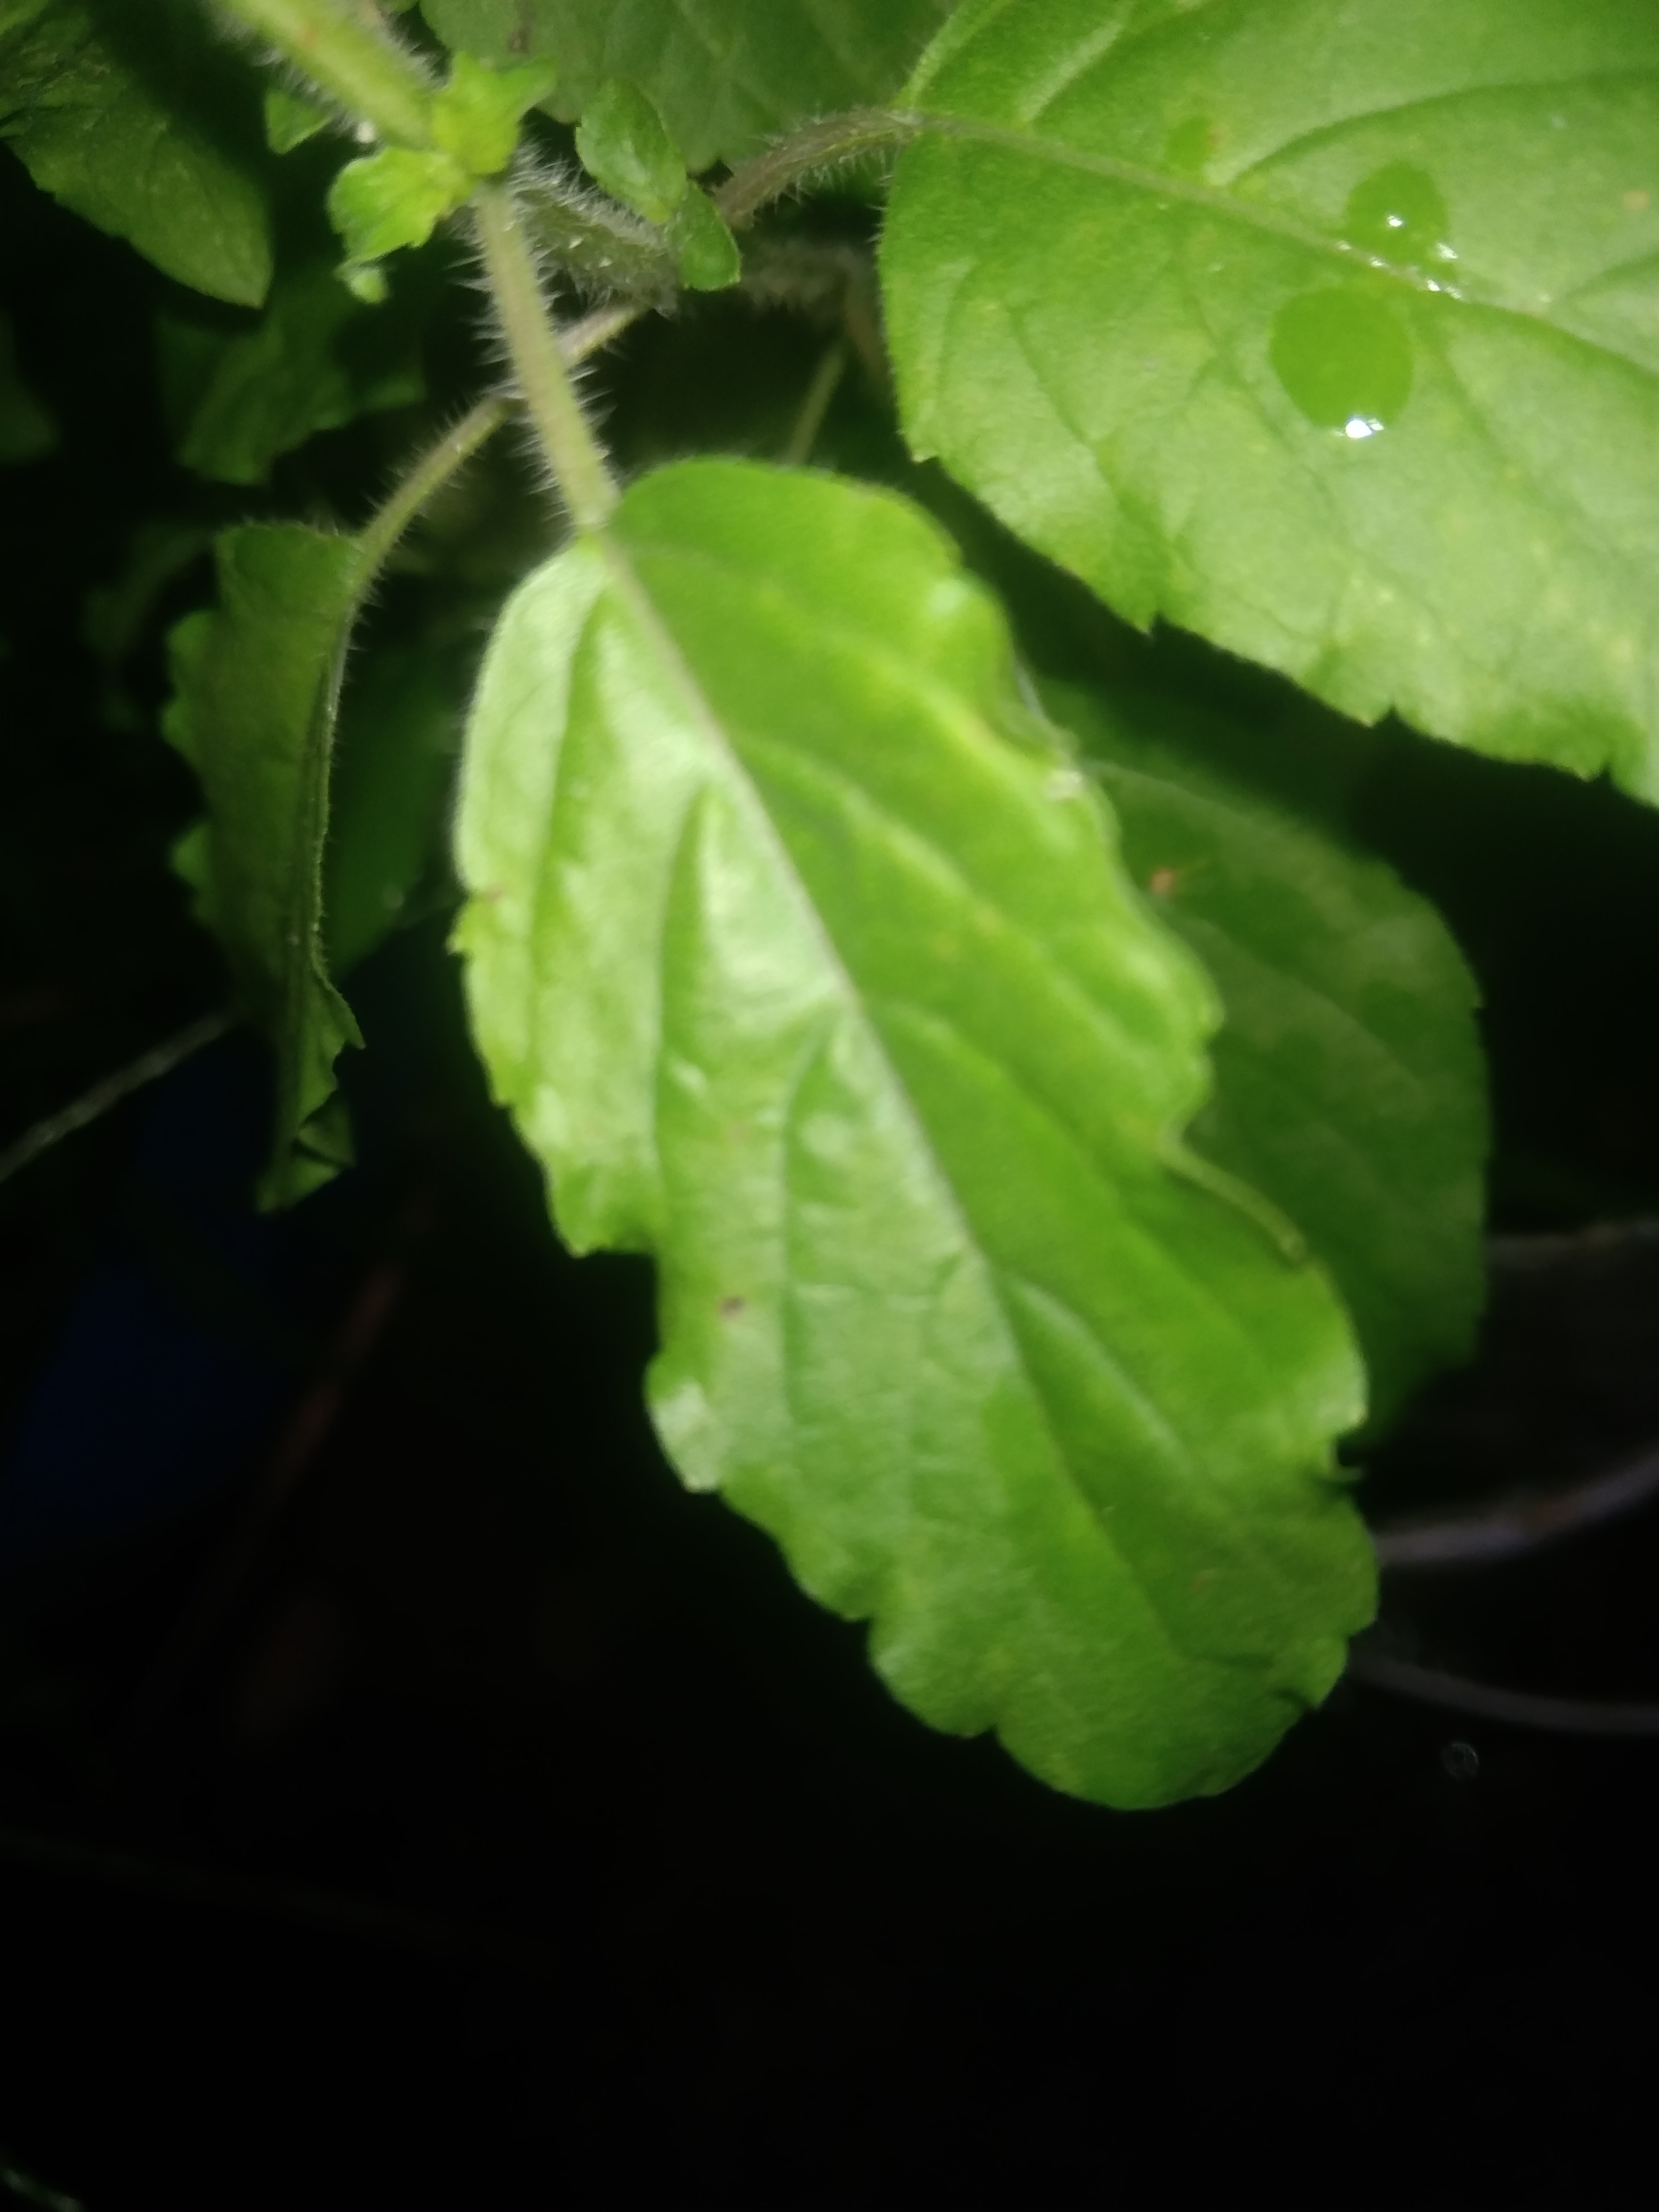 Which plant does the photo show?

tulshi
